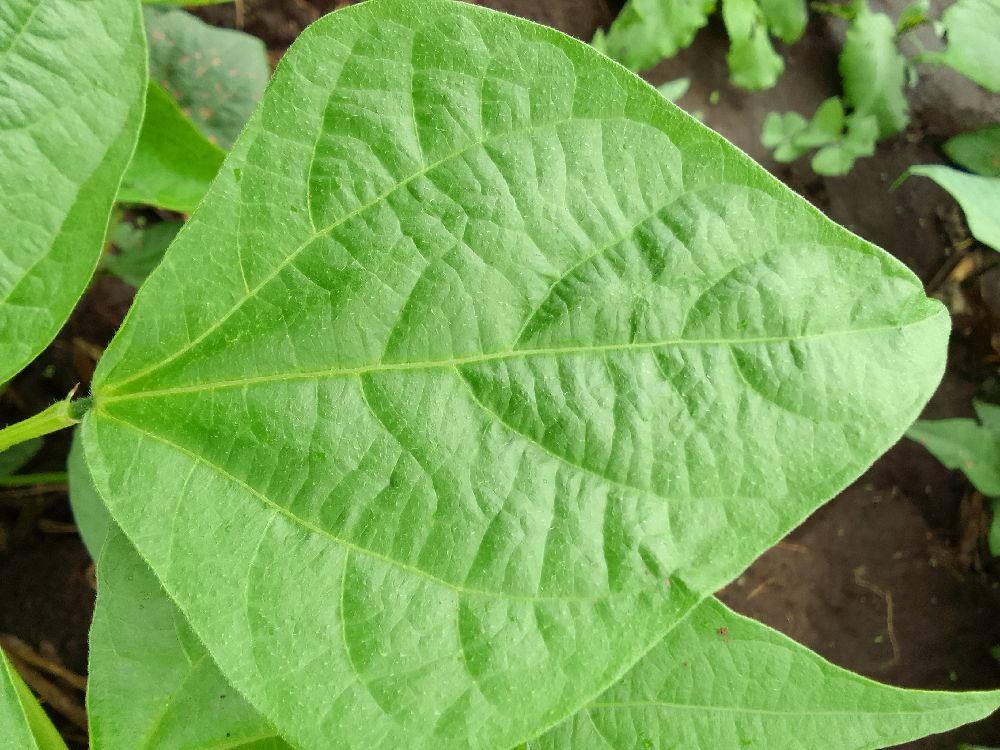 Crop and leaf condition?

common bean, healthy
